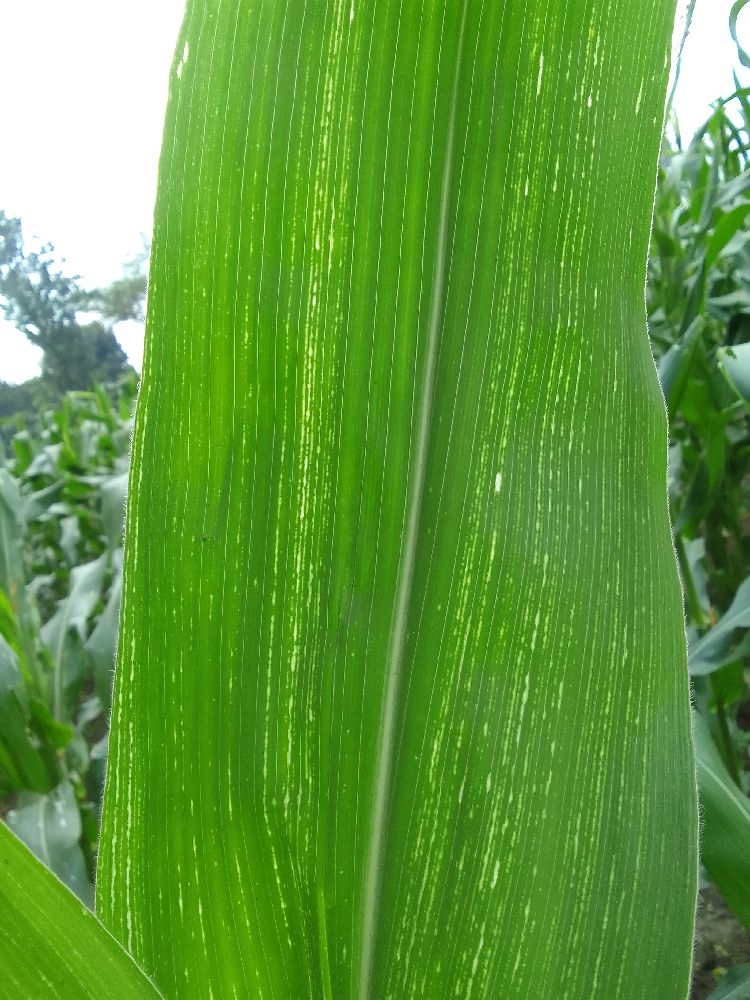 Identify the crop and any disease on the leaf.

maize, maize streak virus
